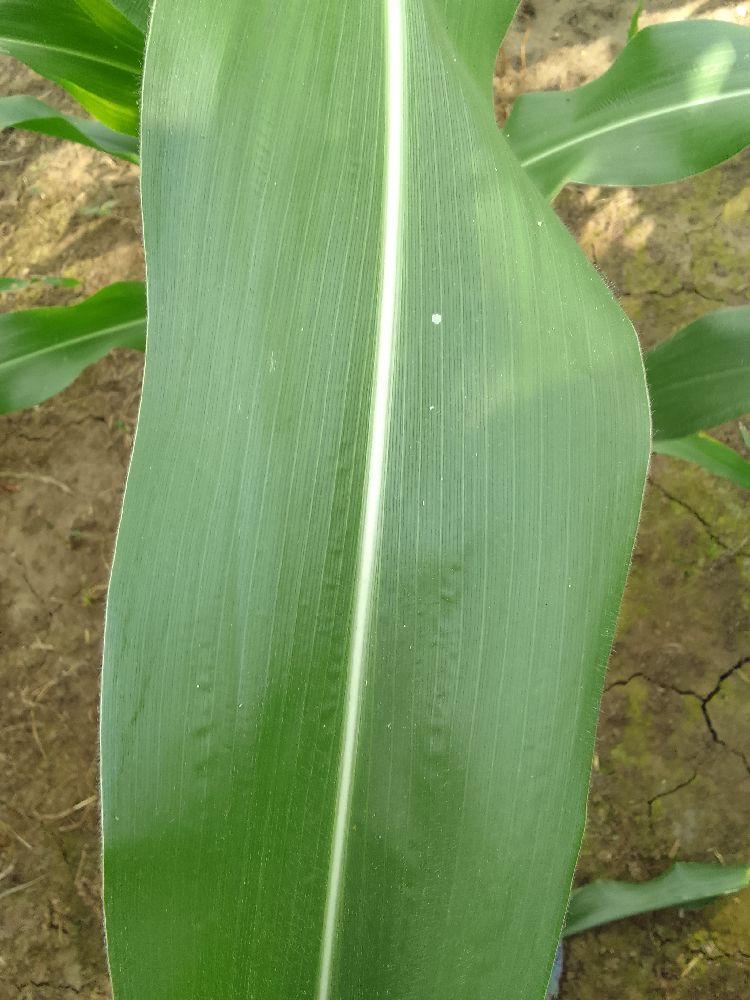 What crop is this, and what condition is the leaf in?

maize, healthy
